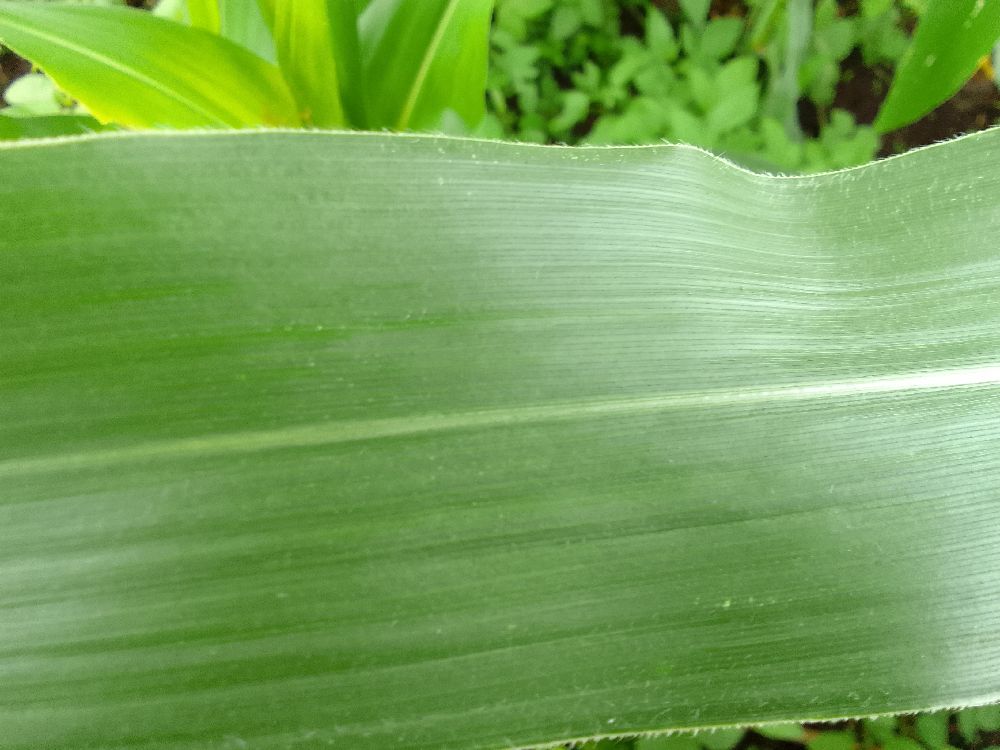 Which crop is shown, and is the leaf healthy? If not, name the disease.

maize, healthy
